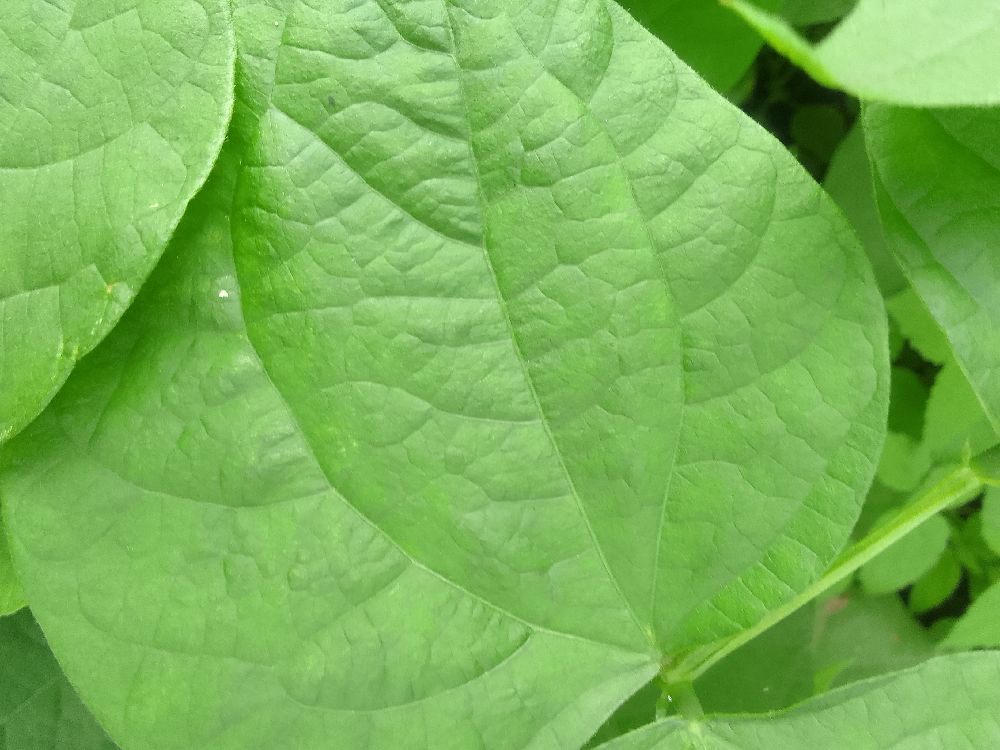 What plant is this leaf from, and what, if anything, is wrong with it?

common bean, healthy
